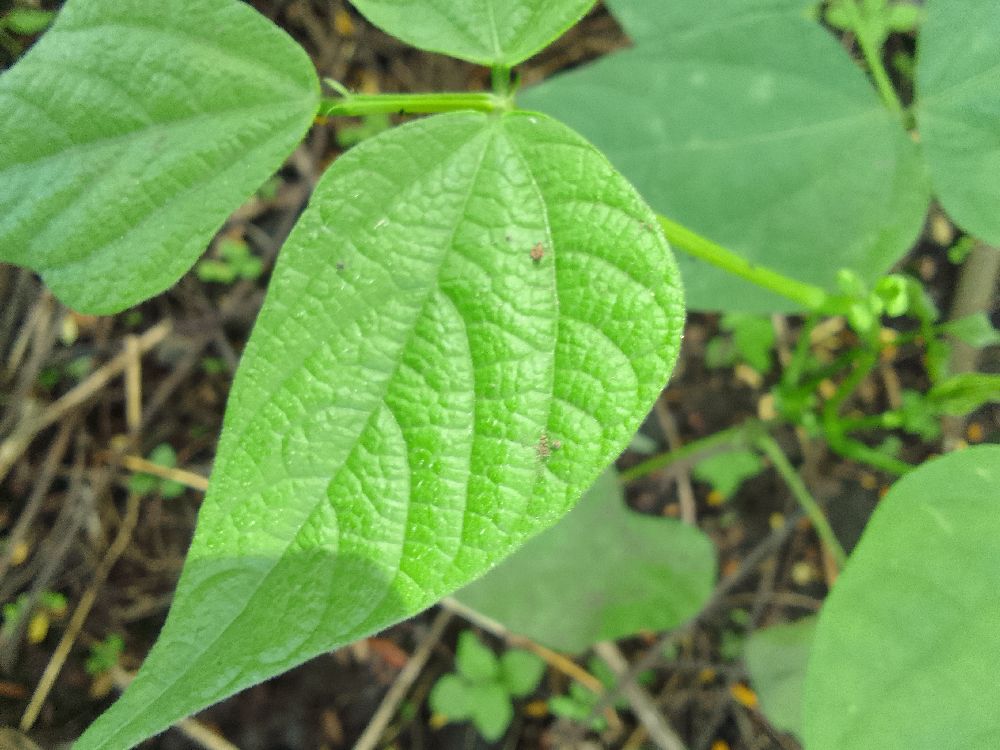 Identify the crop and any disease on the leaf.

common bean, healthy
